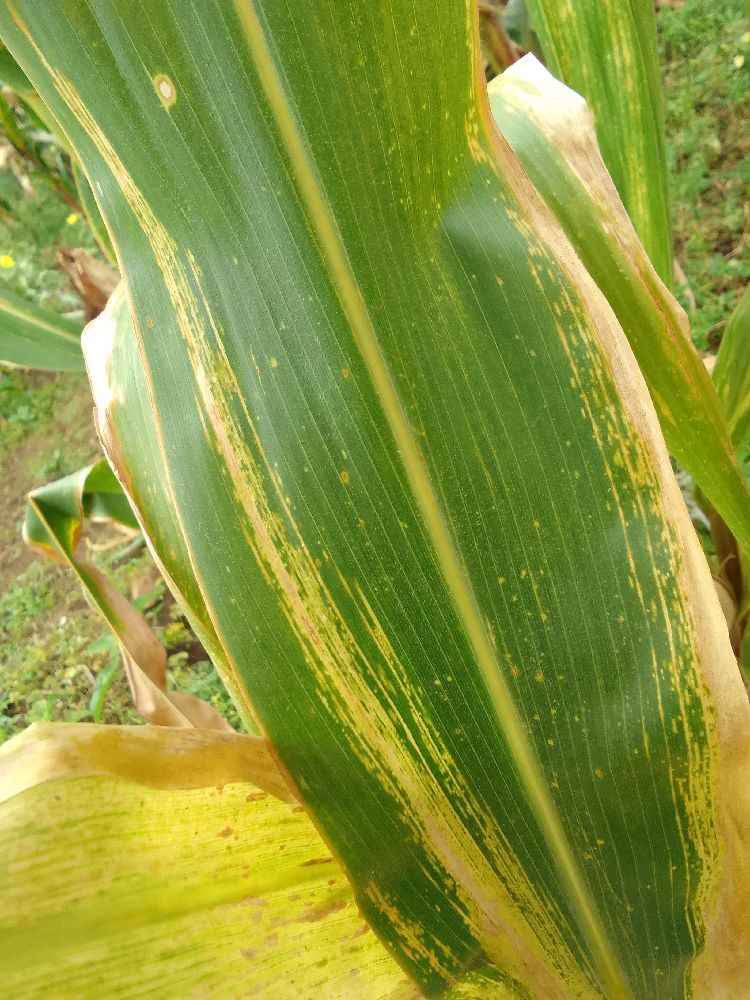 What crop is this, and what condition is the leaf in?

maize, maize lethal necrosis
